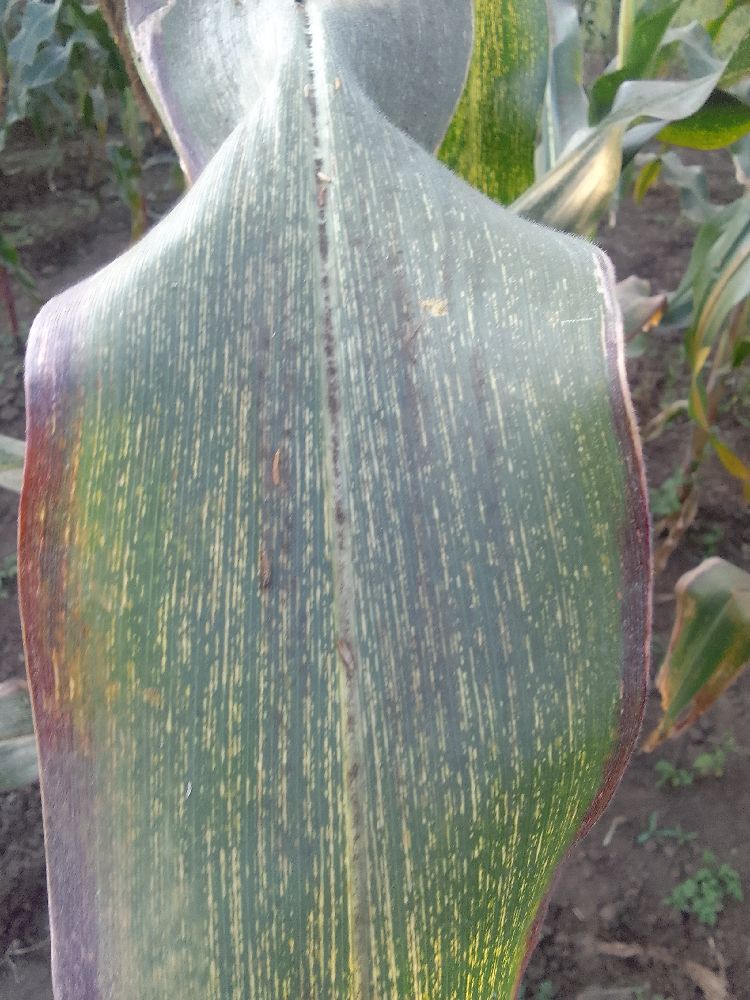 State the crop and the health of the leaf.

maize, maize streak virus
